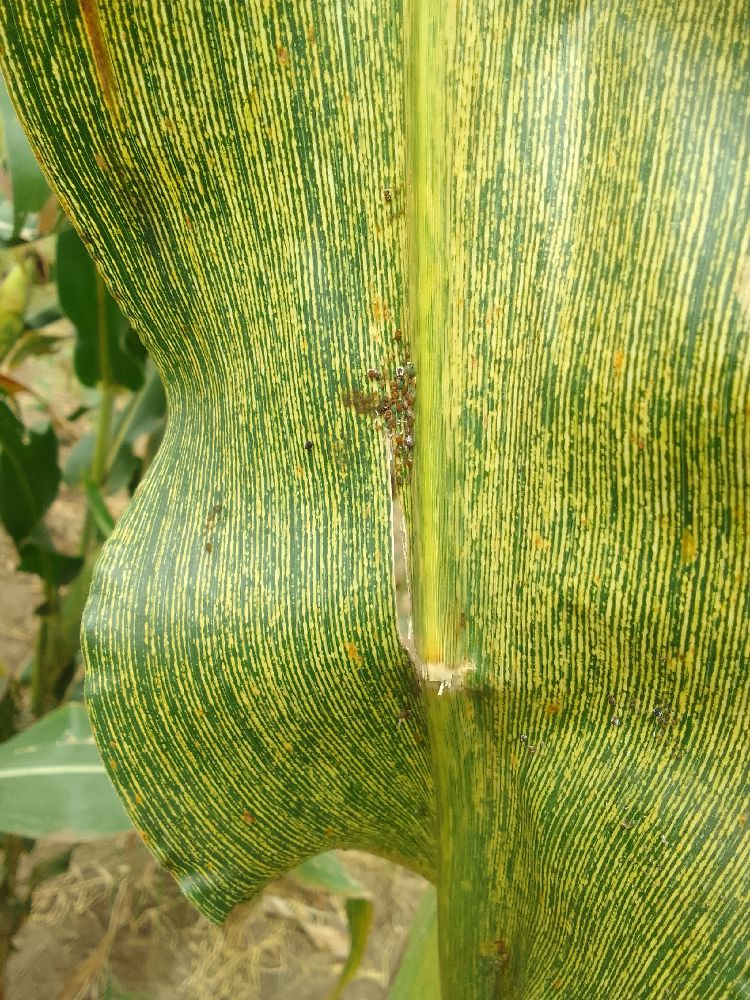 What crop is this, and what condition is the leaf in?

maize, maize streak virus
